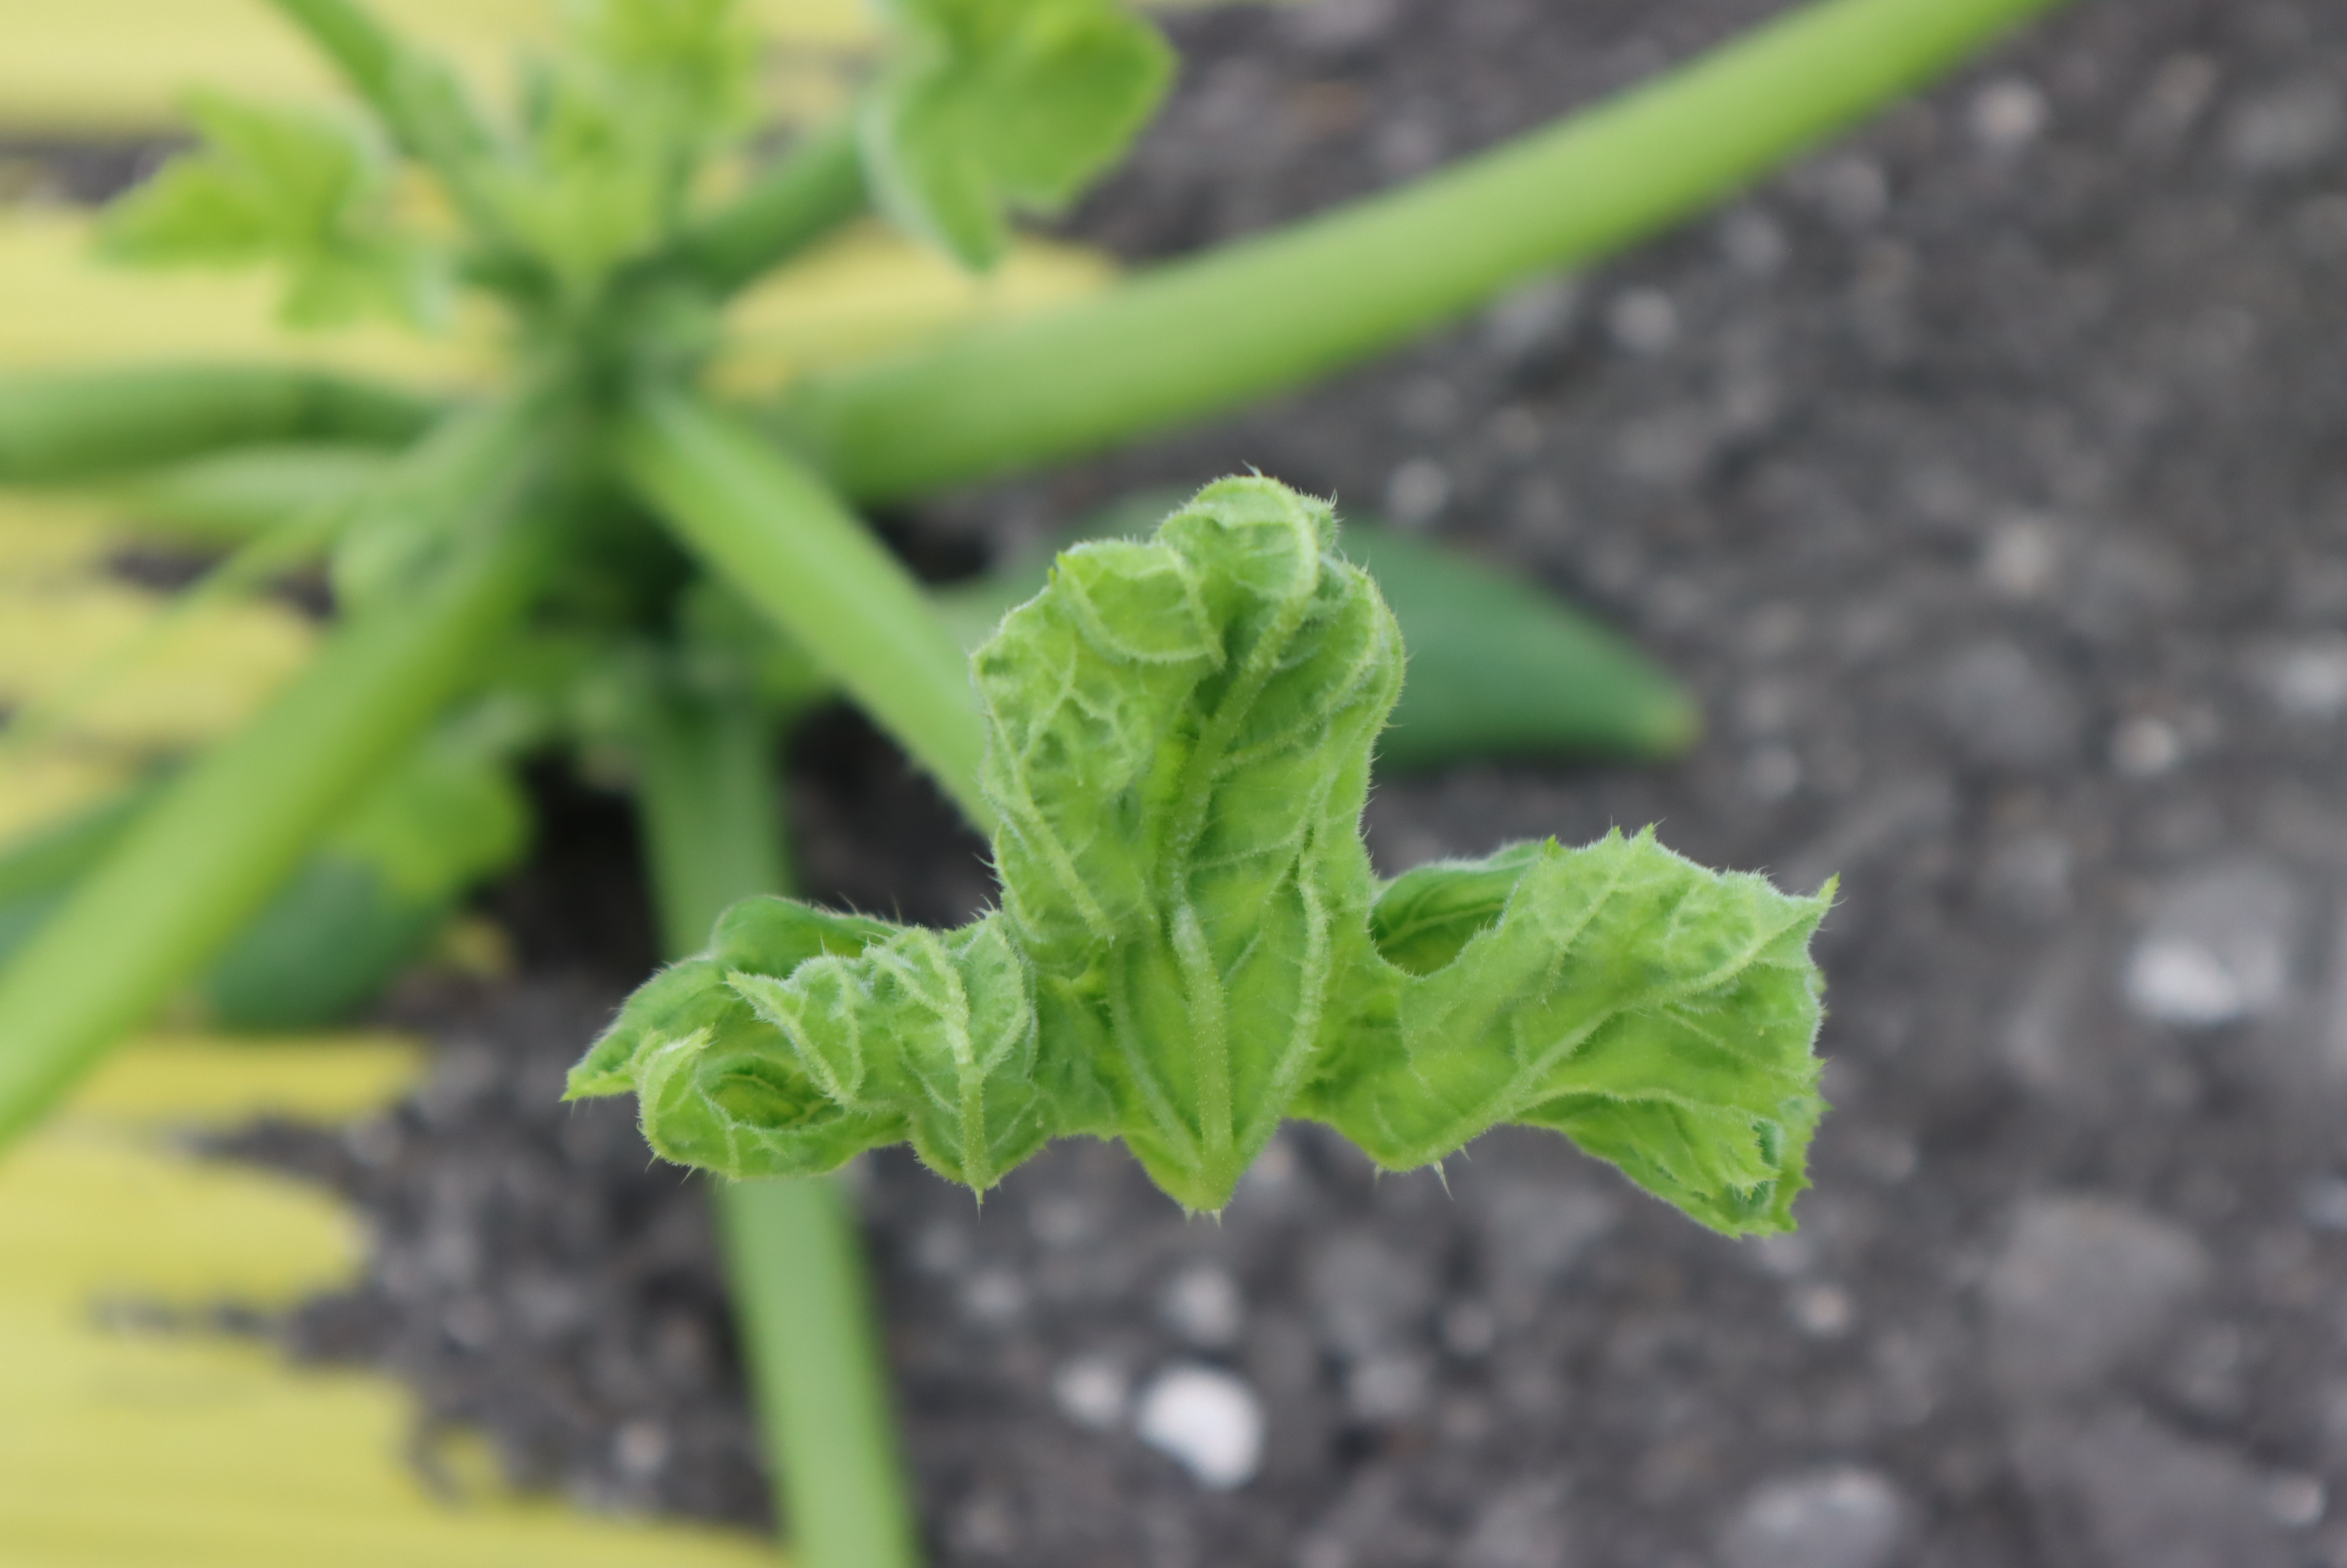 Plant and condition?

zucchini, virosis
